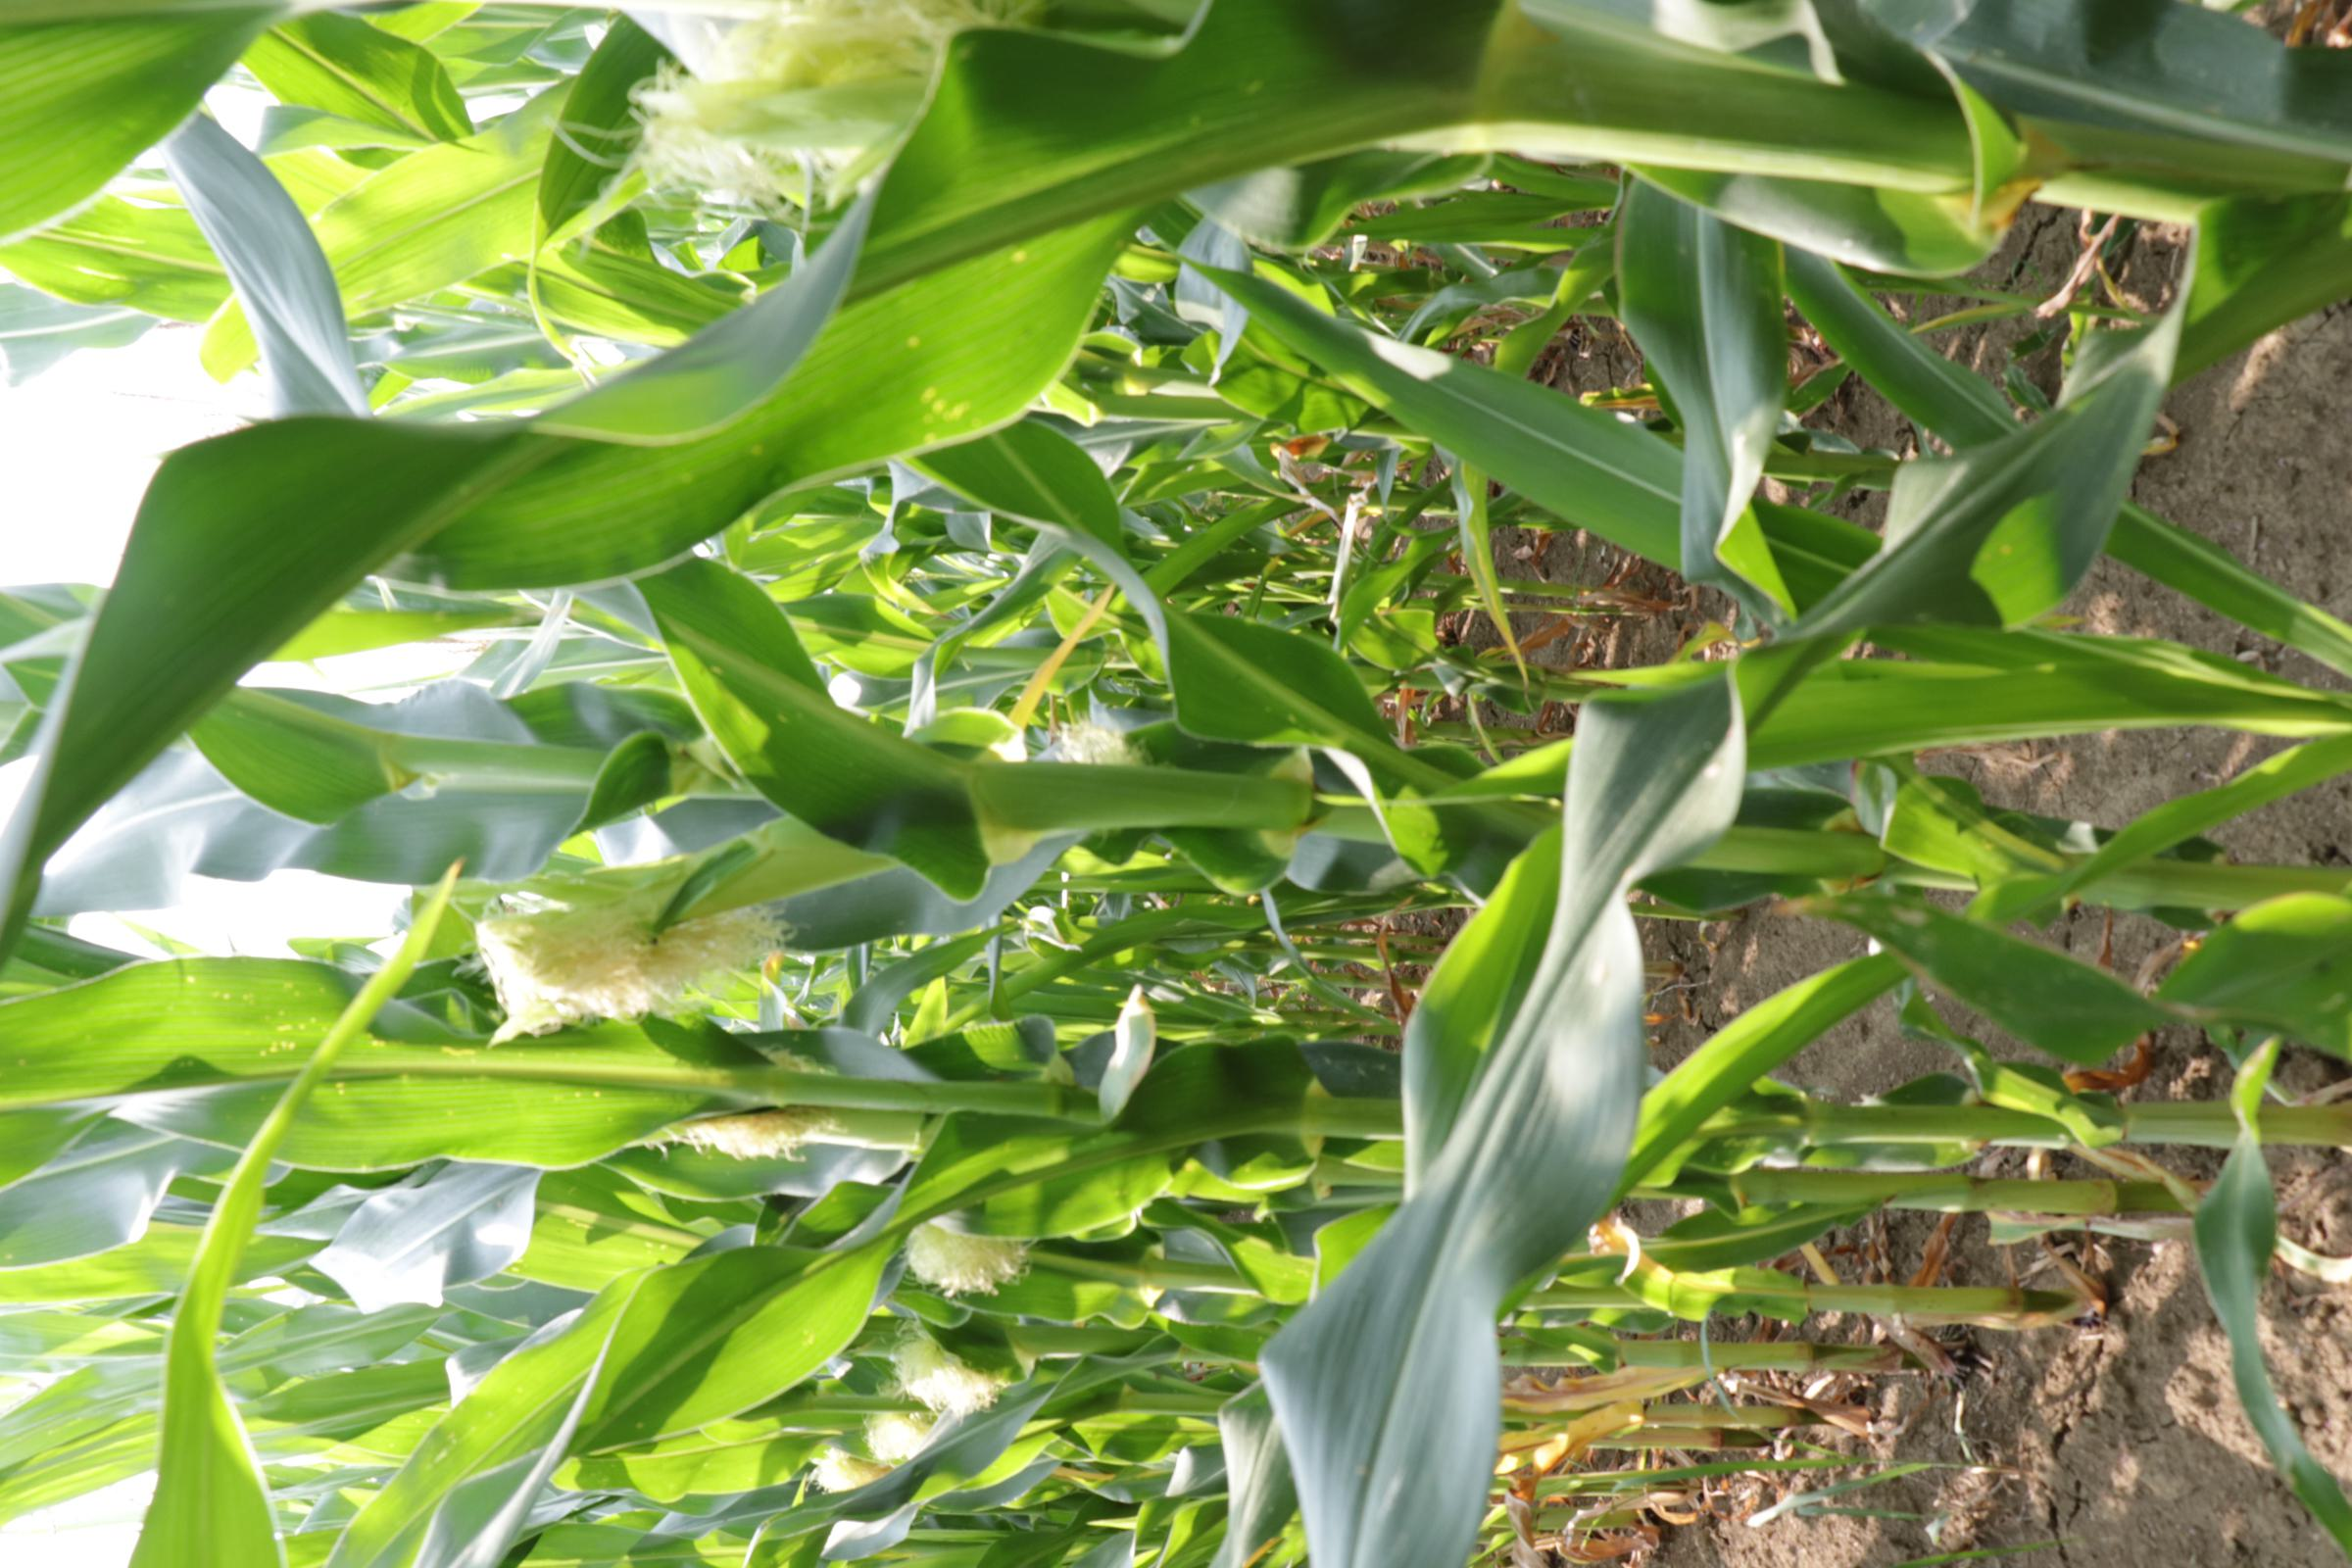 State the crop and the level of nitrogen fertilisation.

maize, full nitrogen fertilisation
